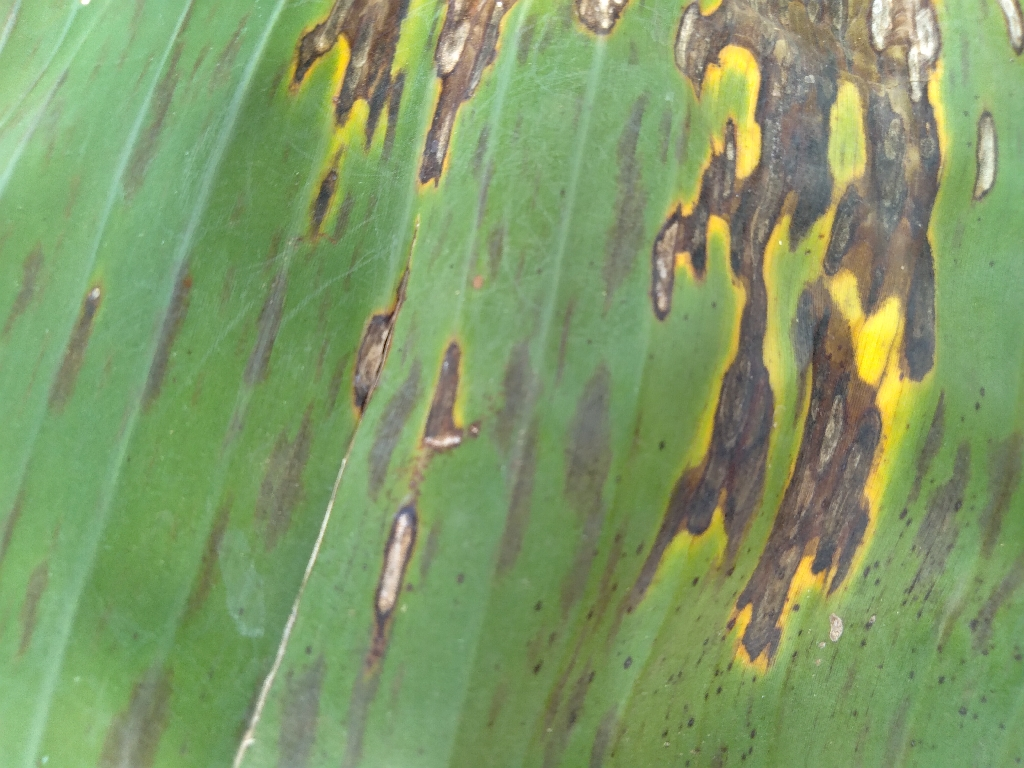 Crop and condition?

banana, black sigatoka
